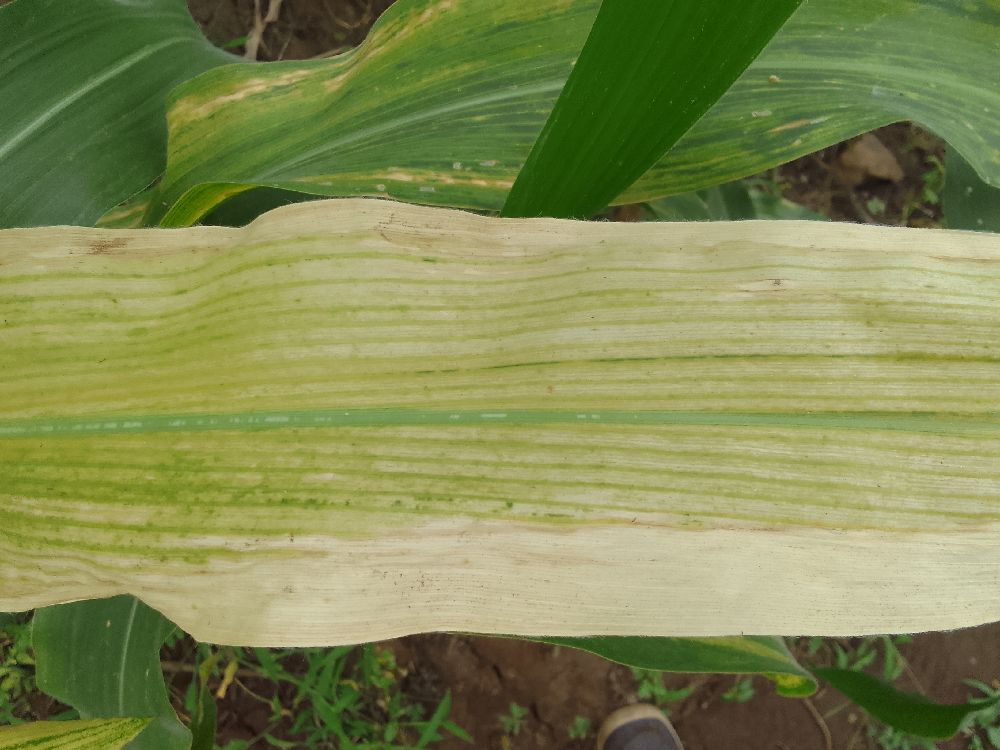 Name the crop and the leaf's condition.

maize, maize lethal necrosis
